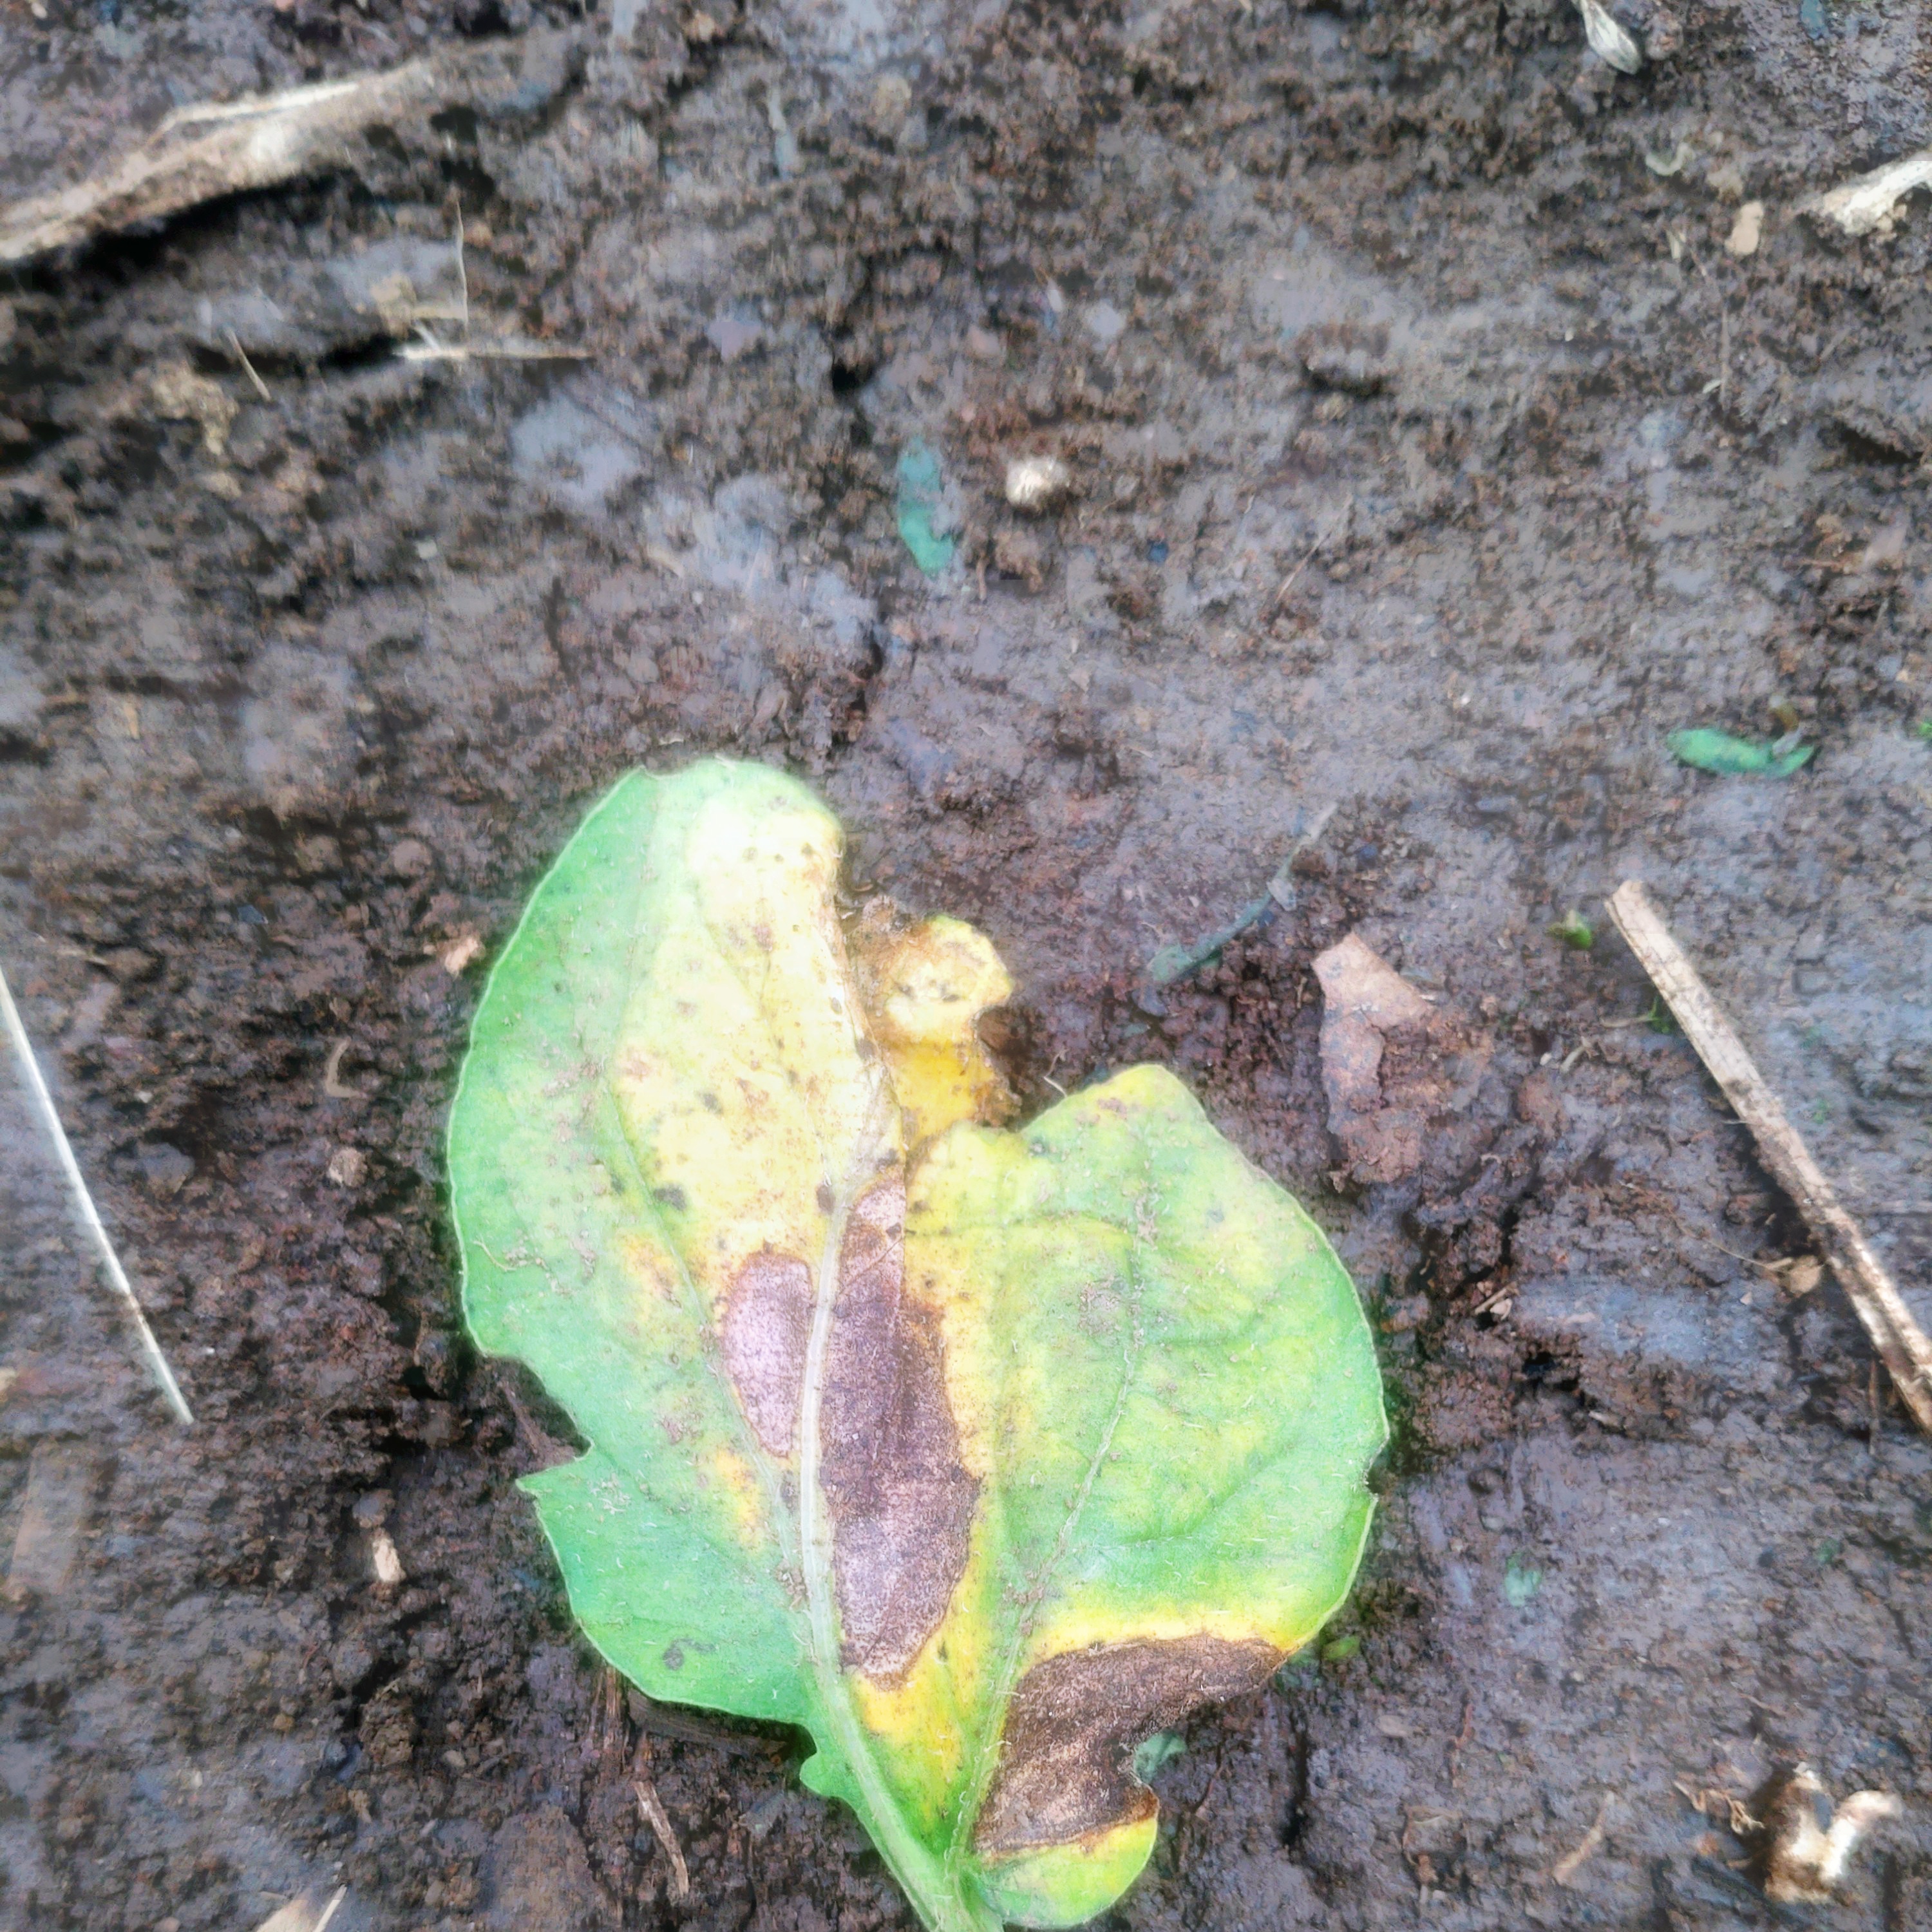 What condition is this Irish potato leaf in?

late blight
